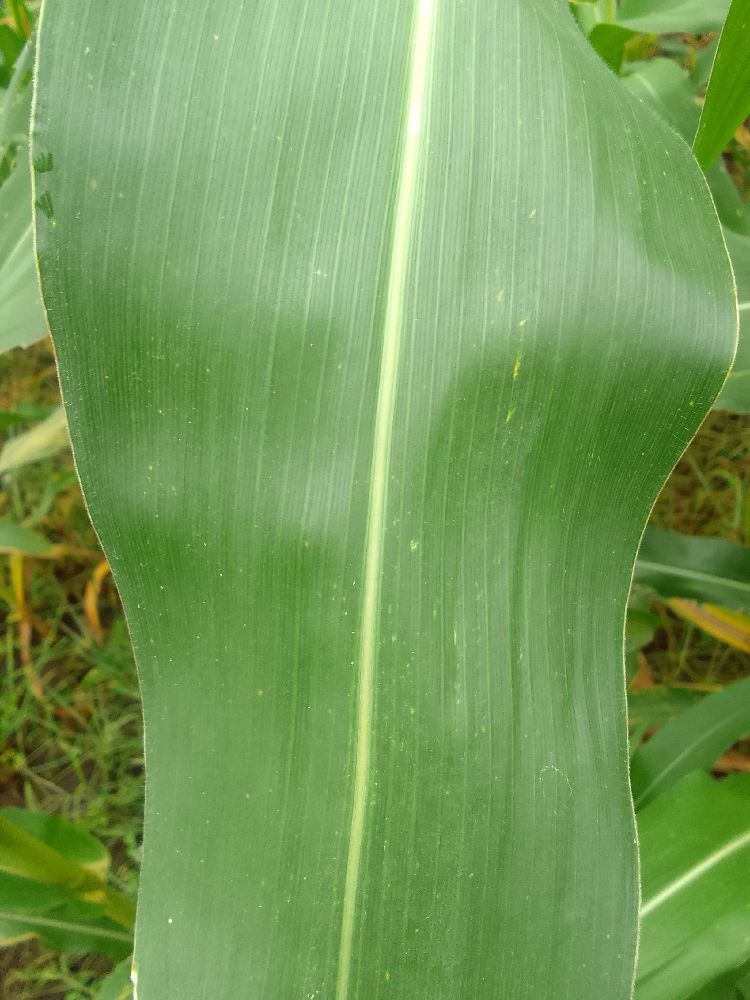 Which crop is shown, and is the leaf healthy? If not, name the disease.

maize, healthy
